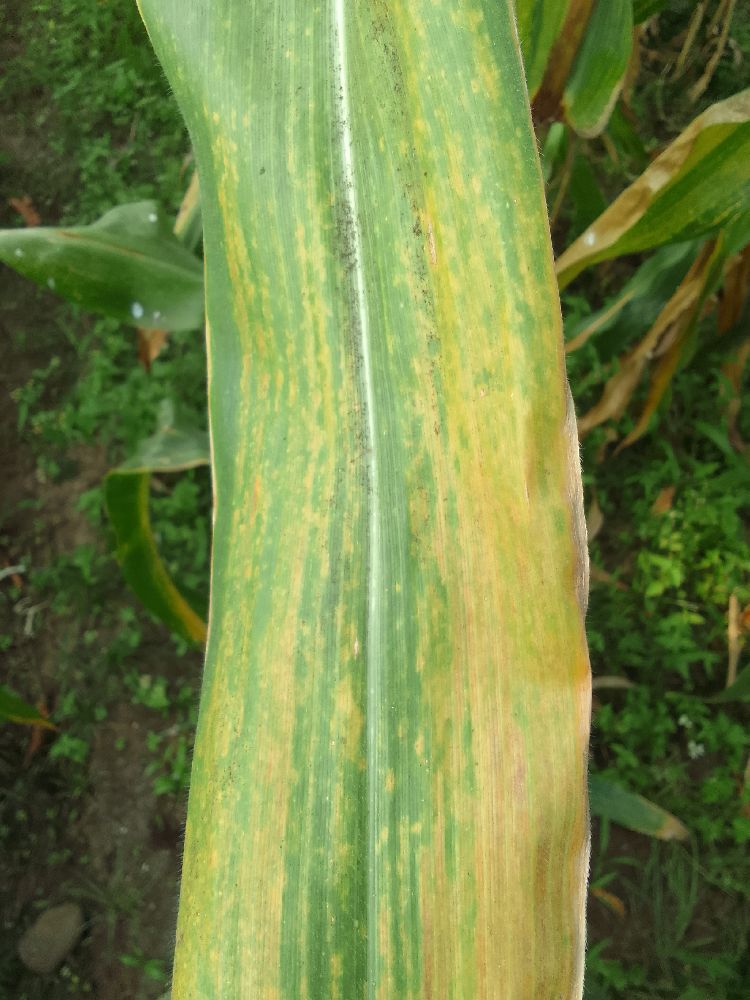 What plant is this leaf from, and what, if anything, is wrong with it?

maize, maize lethal necrosis
